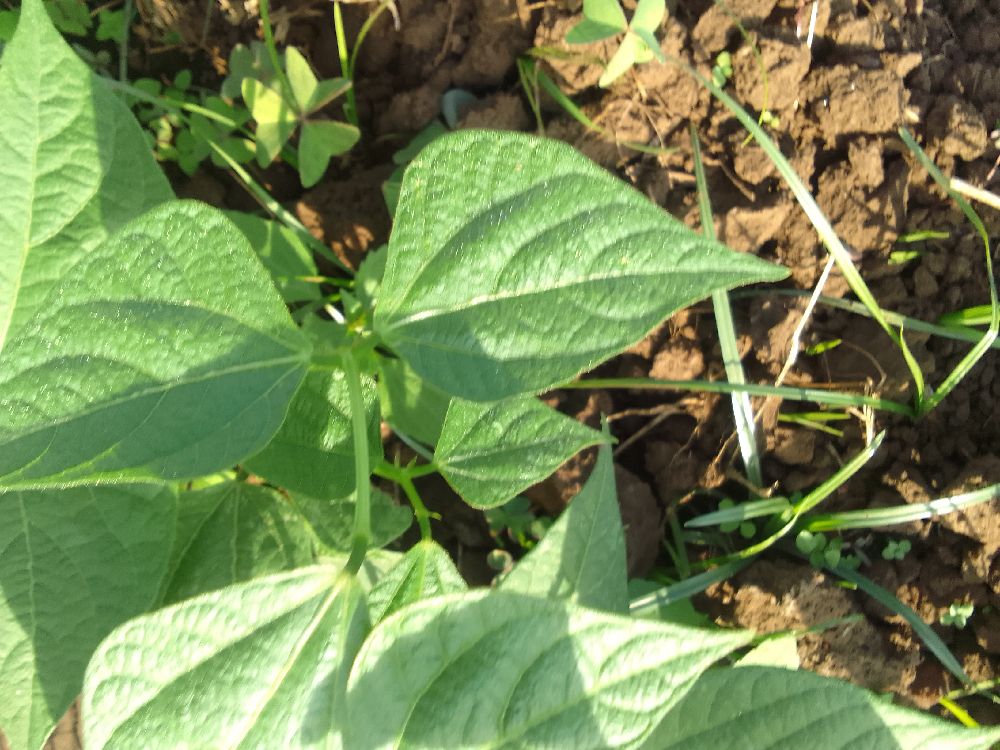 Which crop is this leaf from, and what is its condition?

common bean, healthy
